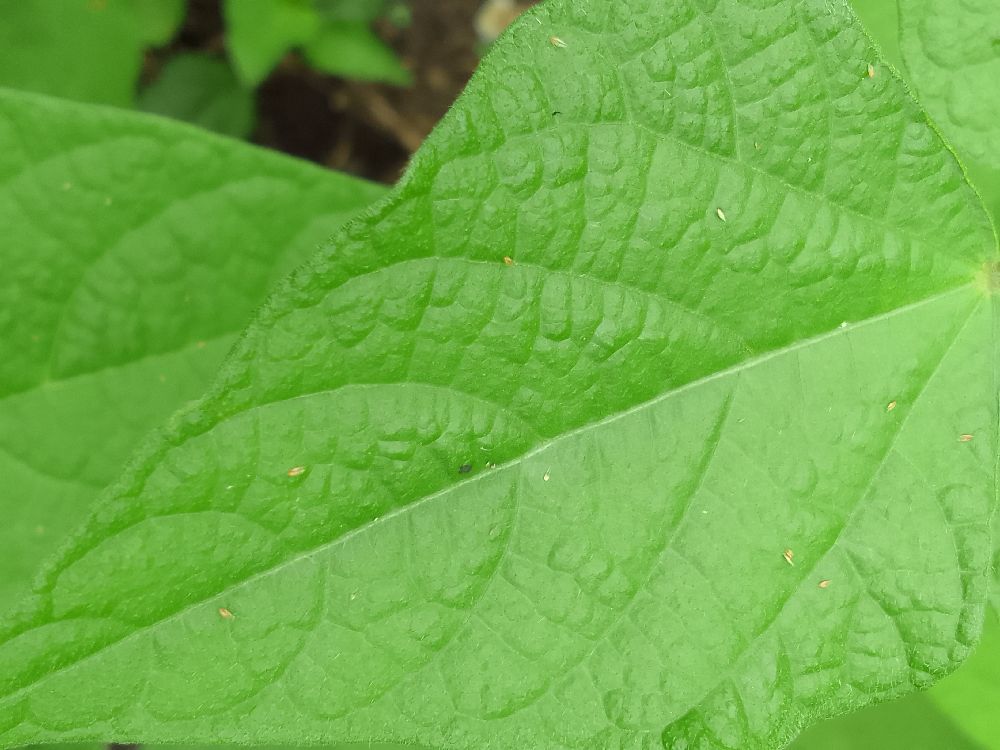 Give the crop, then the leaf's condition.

common bean, healthy
